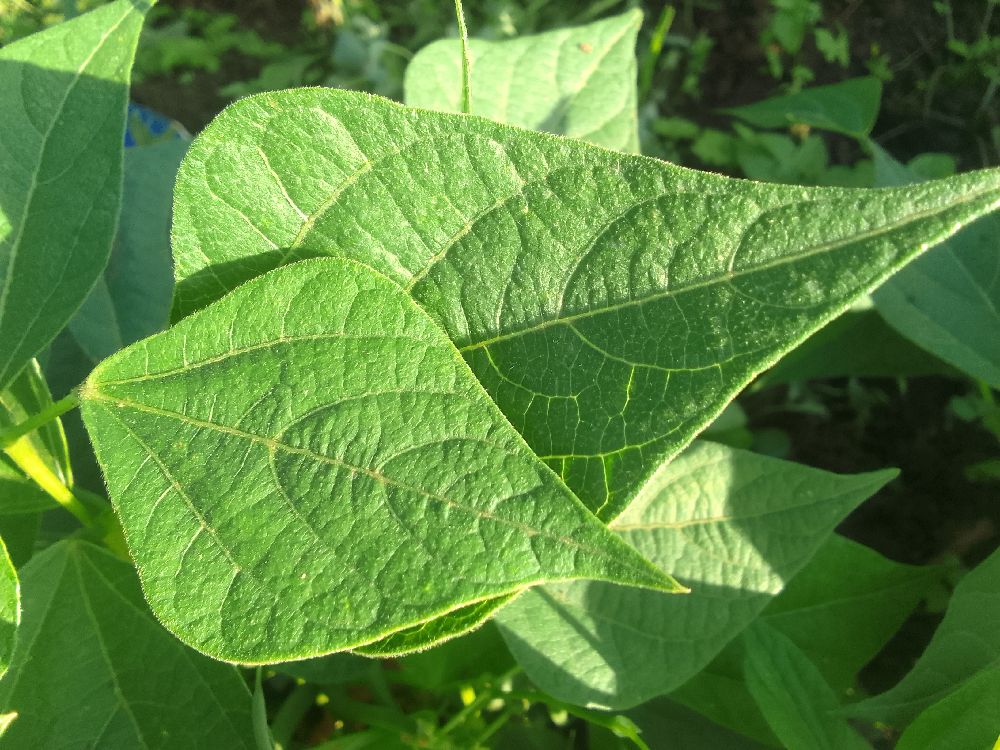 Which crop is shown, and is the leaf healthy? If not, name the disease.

common bean, healthy
